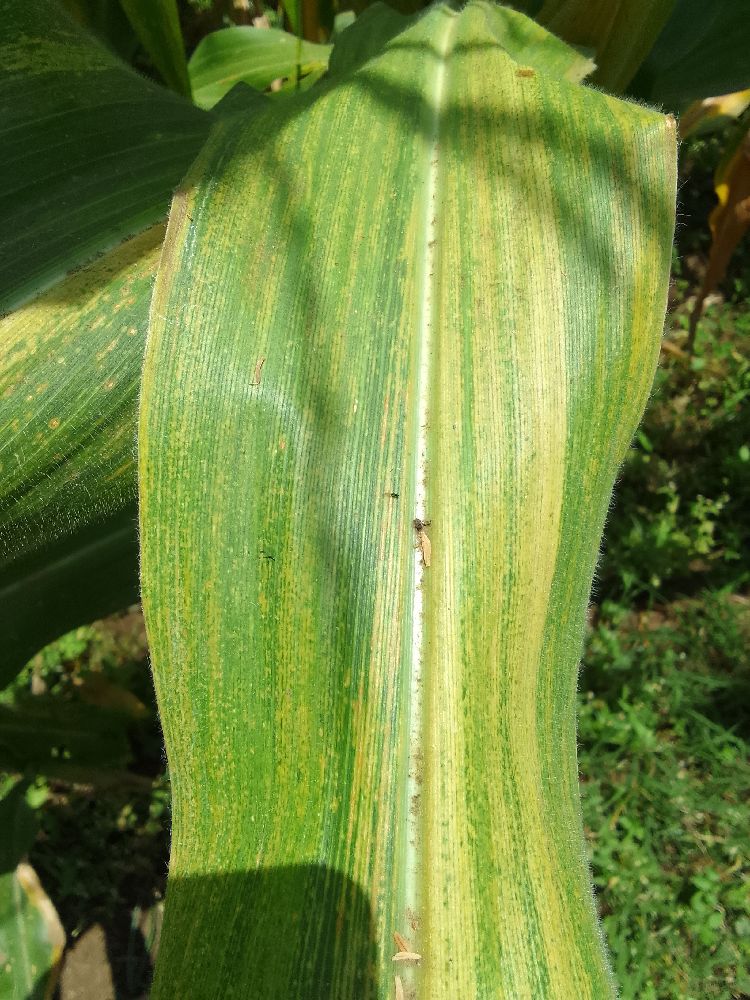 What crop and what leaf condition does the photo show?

maize, maize lethal necrosis
